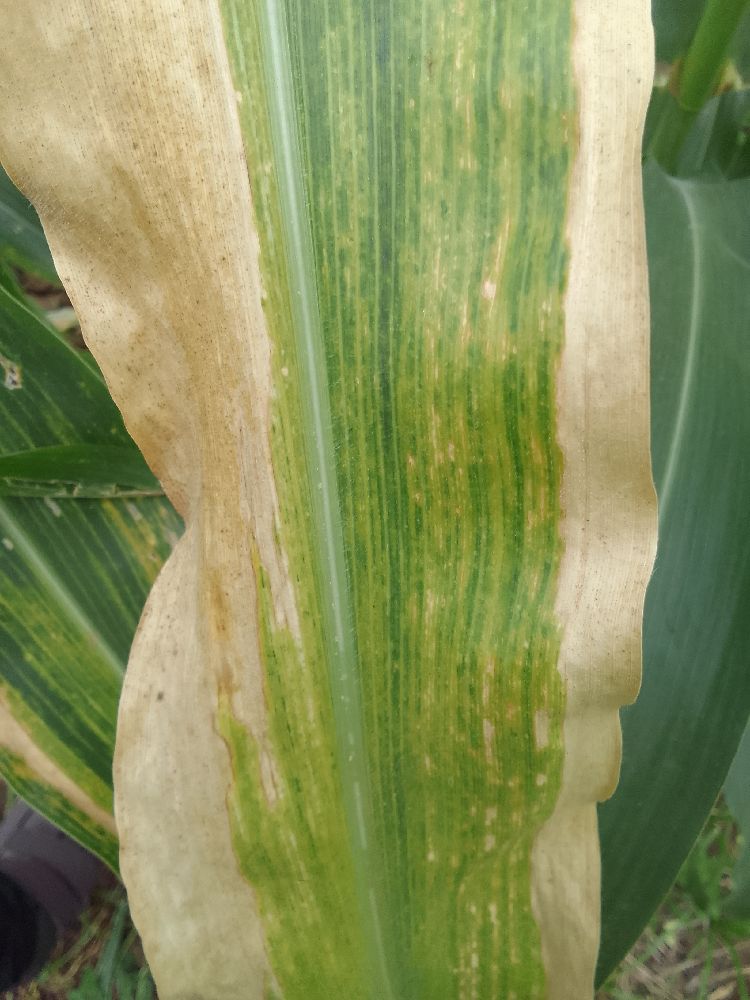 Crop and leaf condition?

maize, maize lethal necrosis
